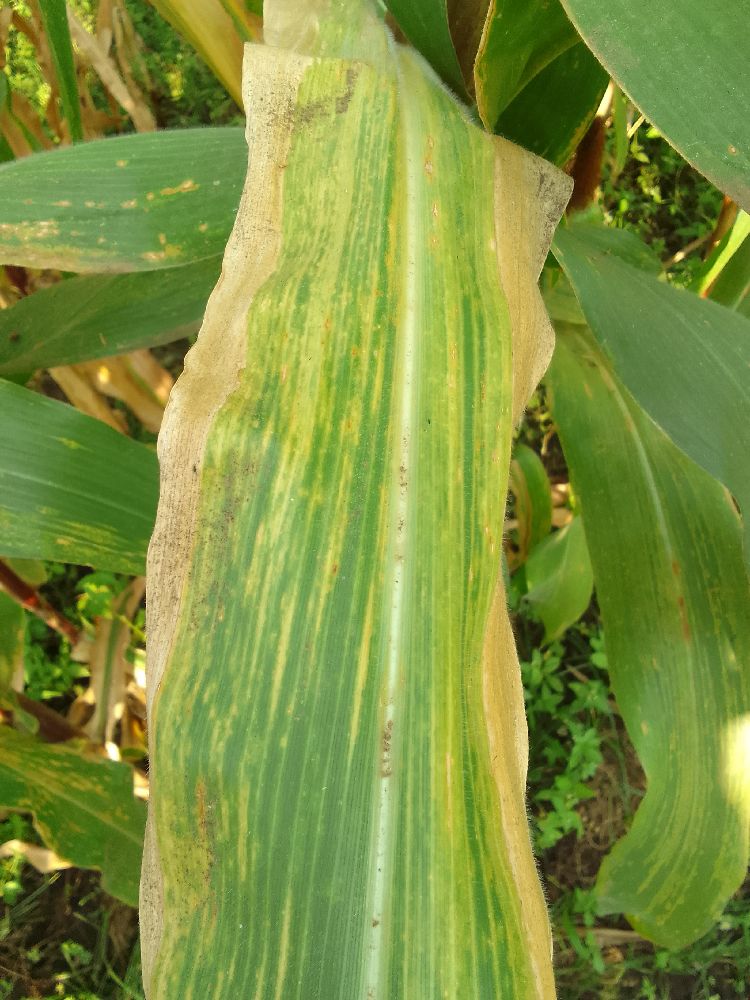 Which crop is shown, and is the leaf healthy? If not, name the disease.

maize, maize lethal necrosis
